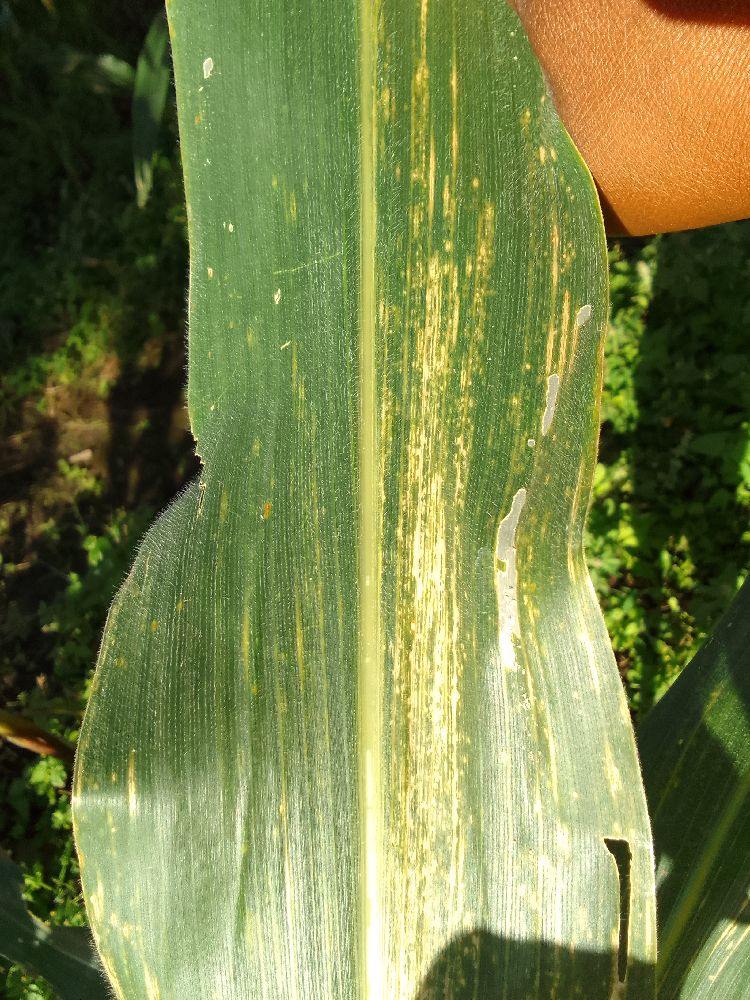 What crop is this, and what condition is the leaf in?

maize, maize lethal necrosis
